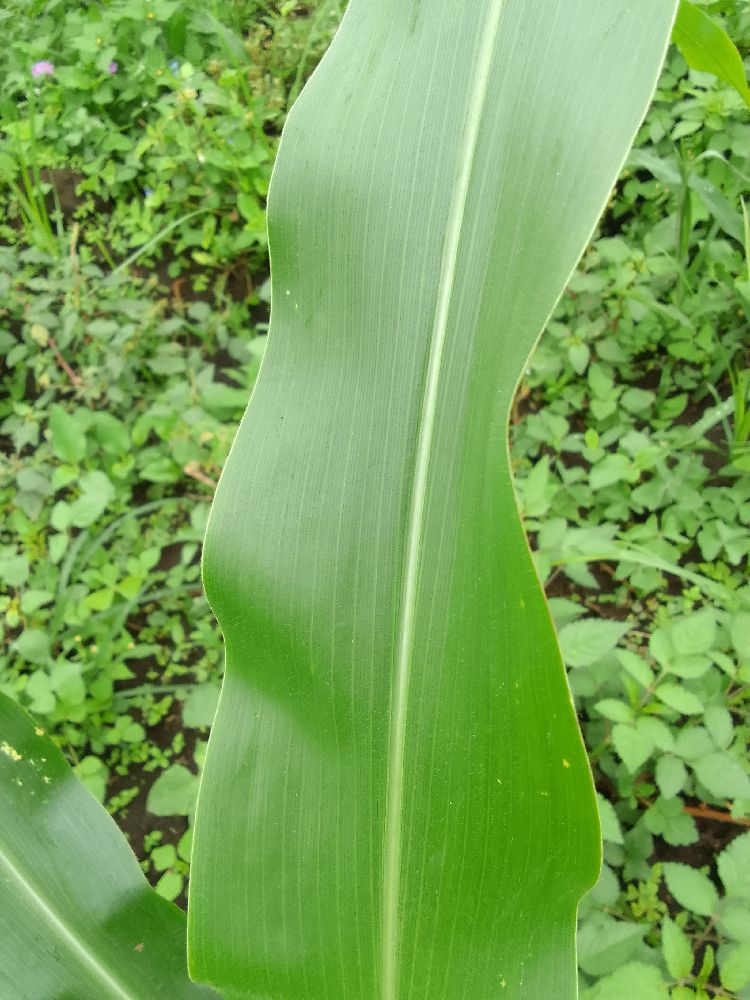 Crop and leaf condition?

maize, healthy
